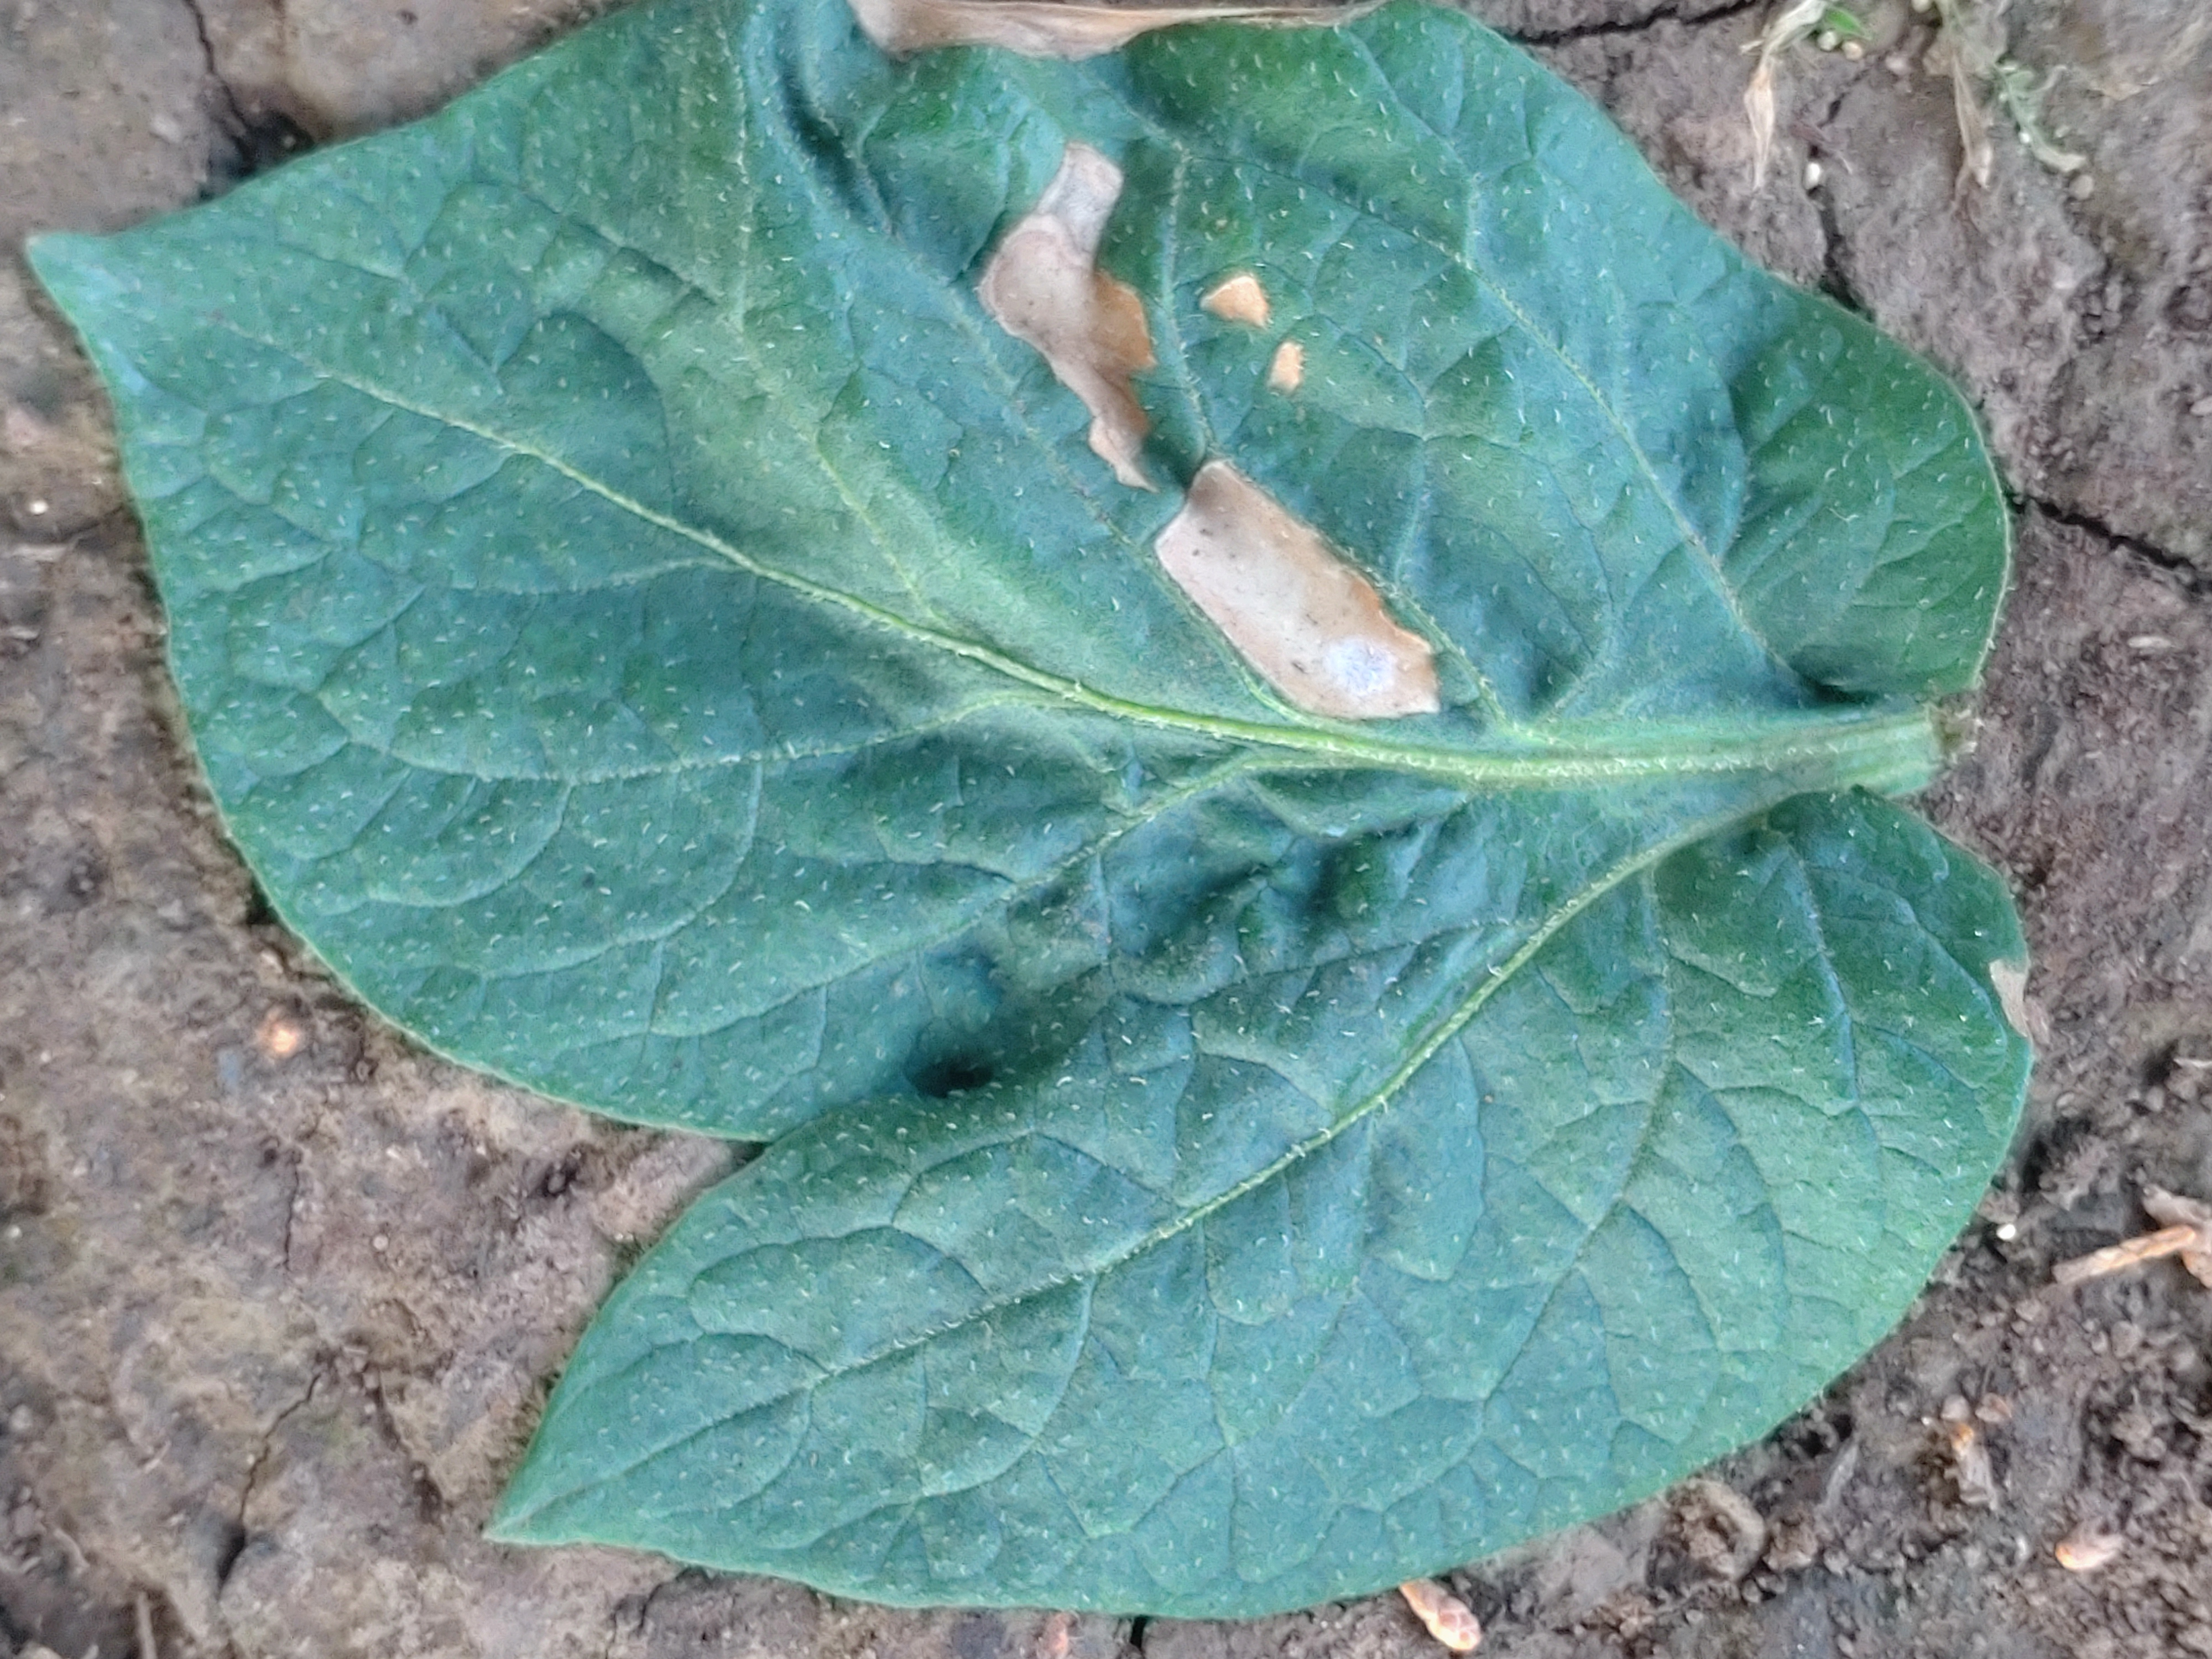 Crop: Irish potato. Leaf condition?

early blight
